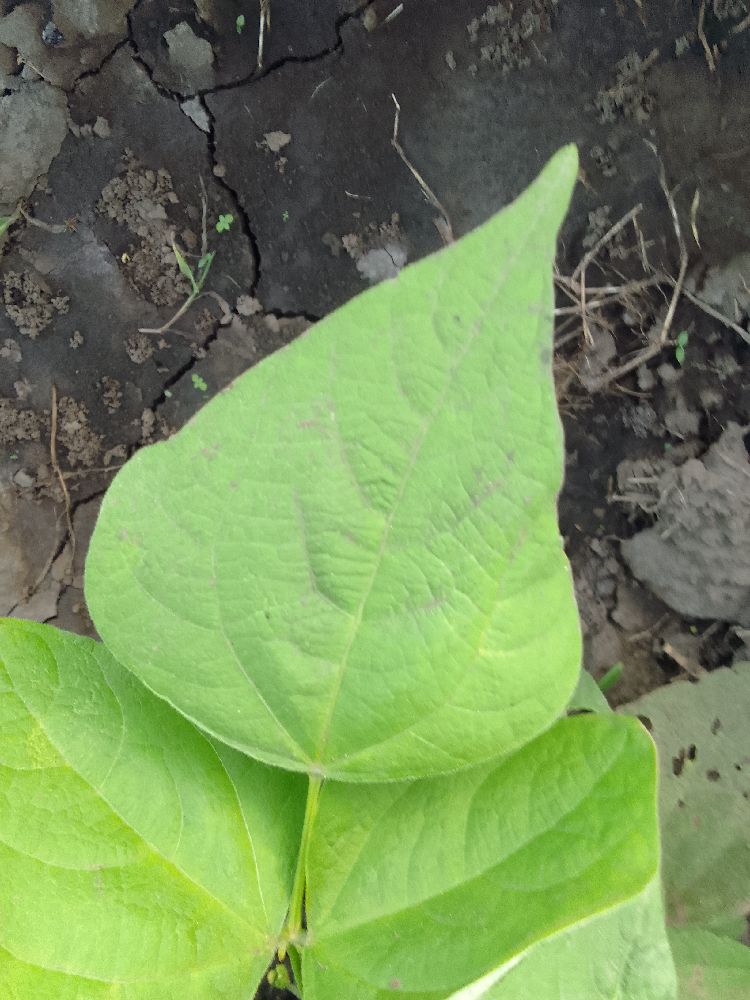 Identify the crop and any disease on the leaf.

common bean, healthy
